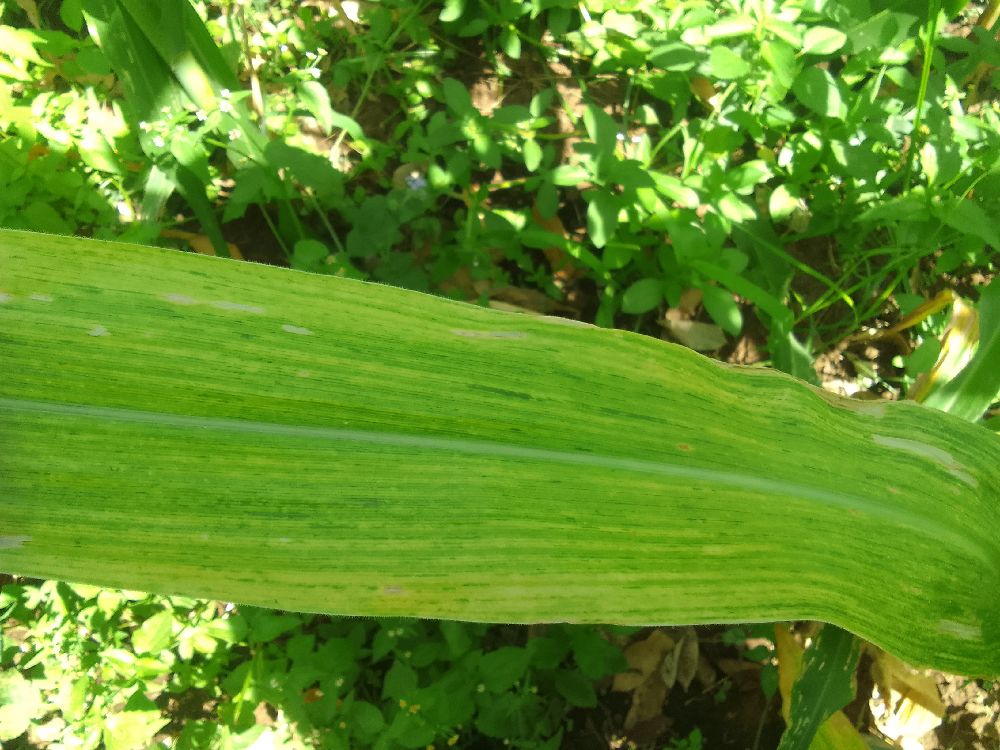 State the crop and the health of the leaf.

maize, maize lethal necrosis
